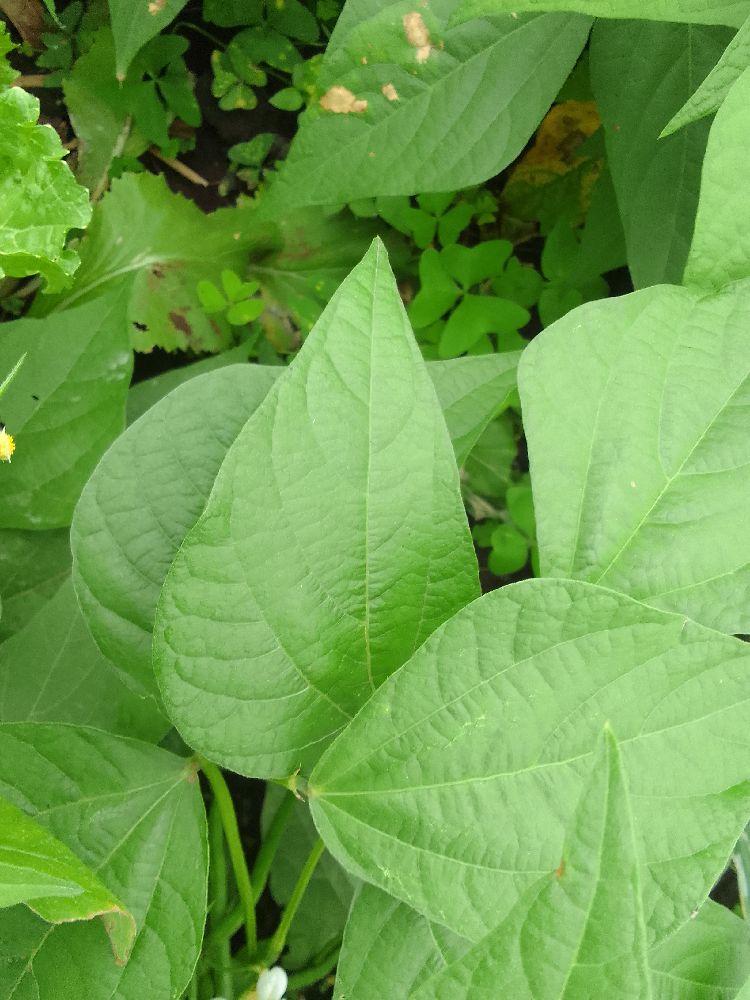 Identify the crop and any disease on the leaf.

common bean, healthy
